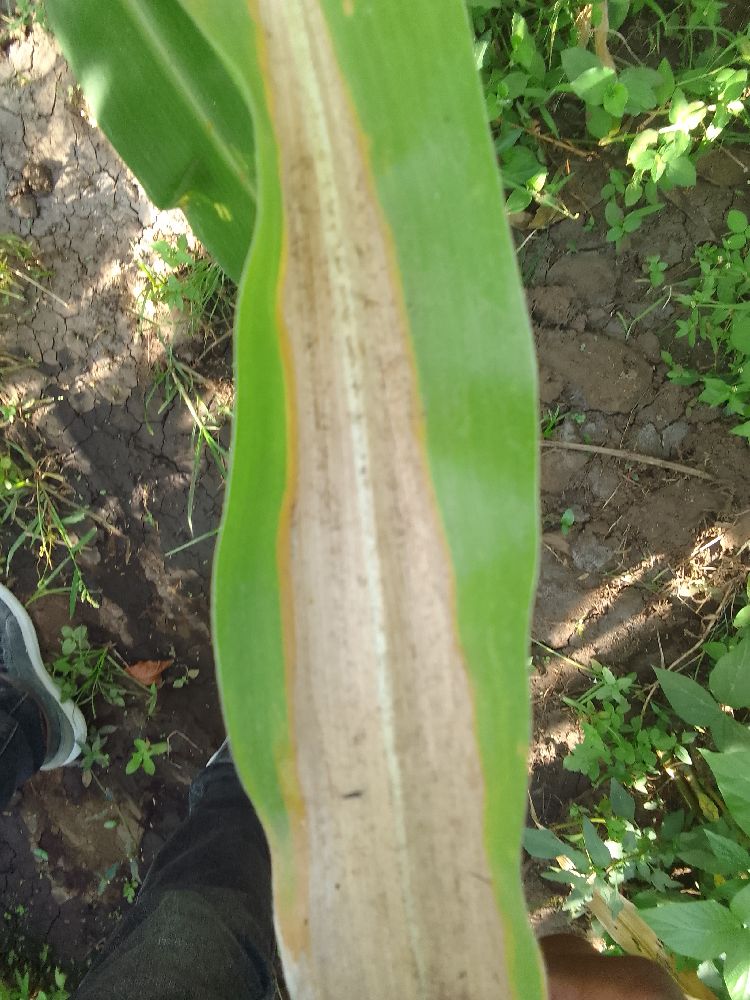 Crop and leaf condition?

maize, maize lethal necrosis
